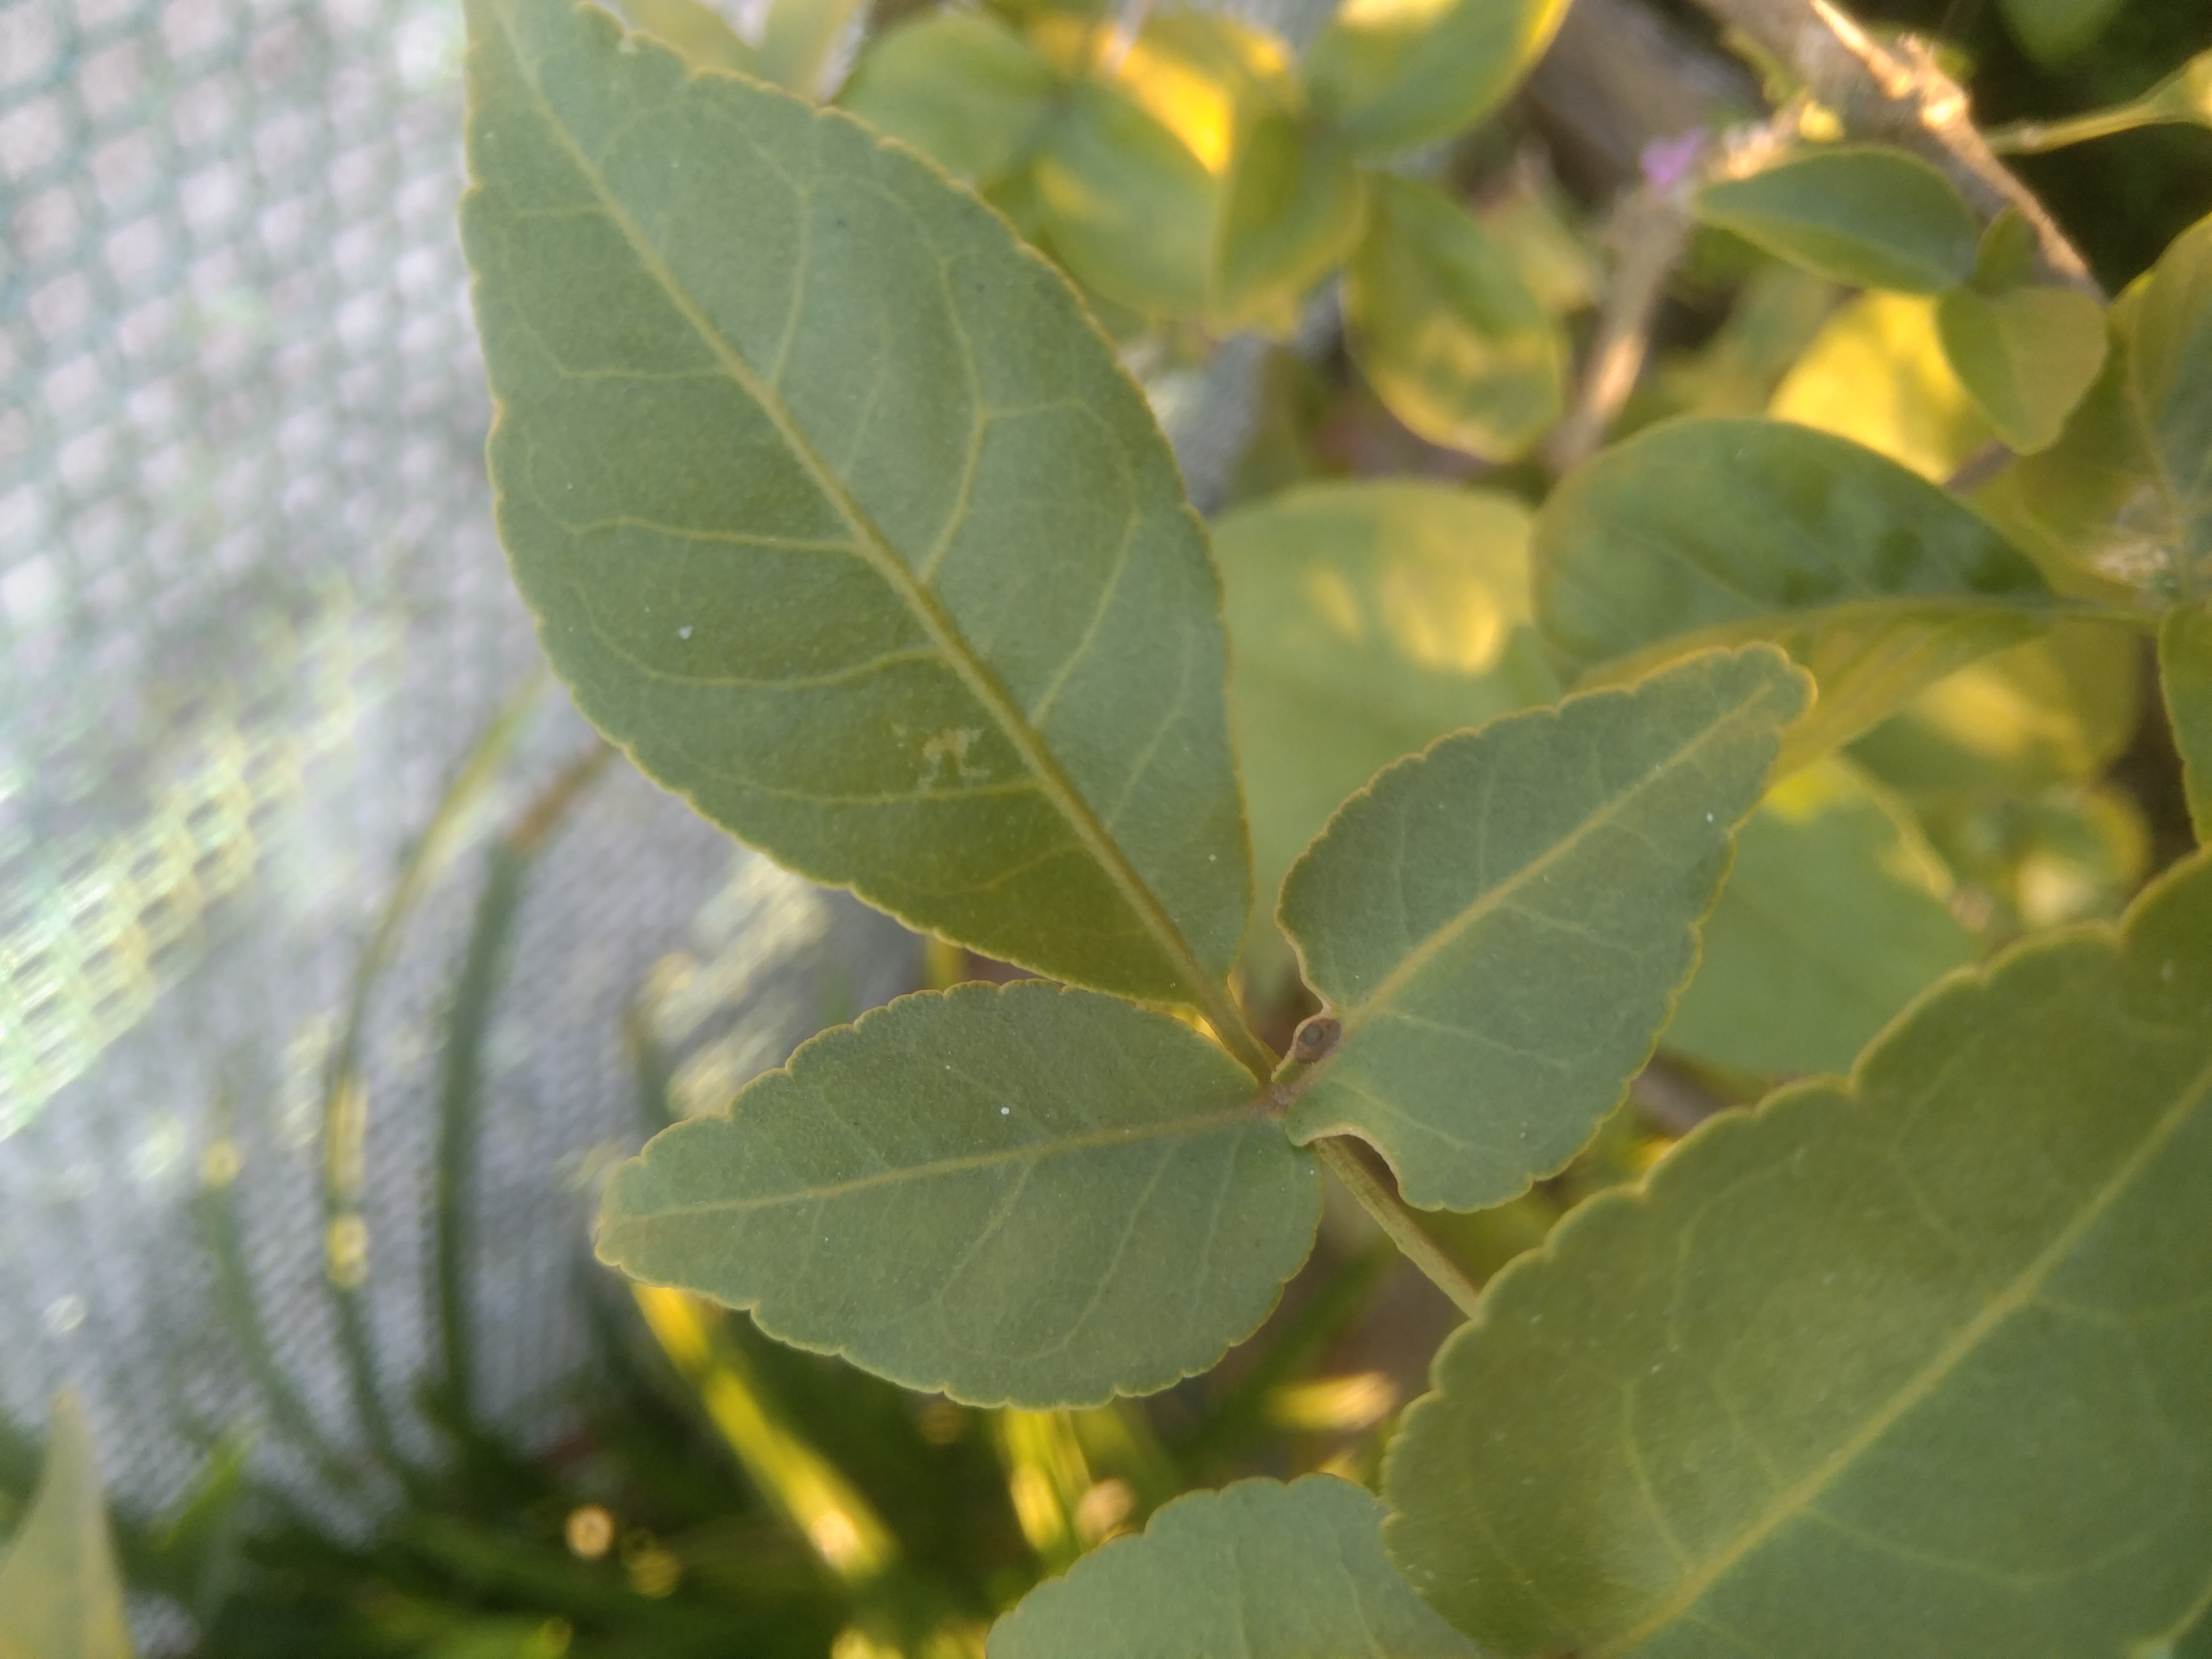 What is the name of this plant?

wood apple
